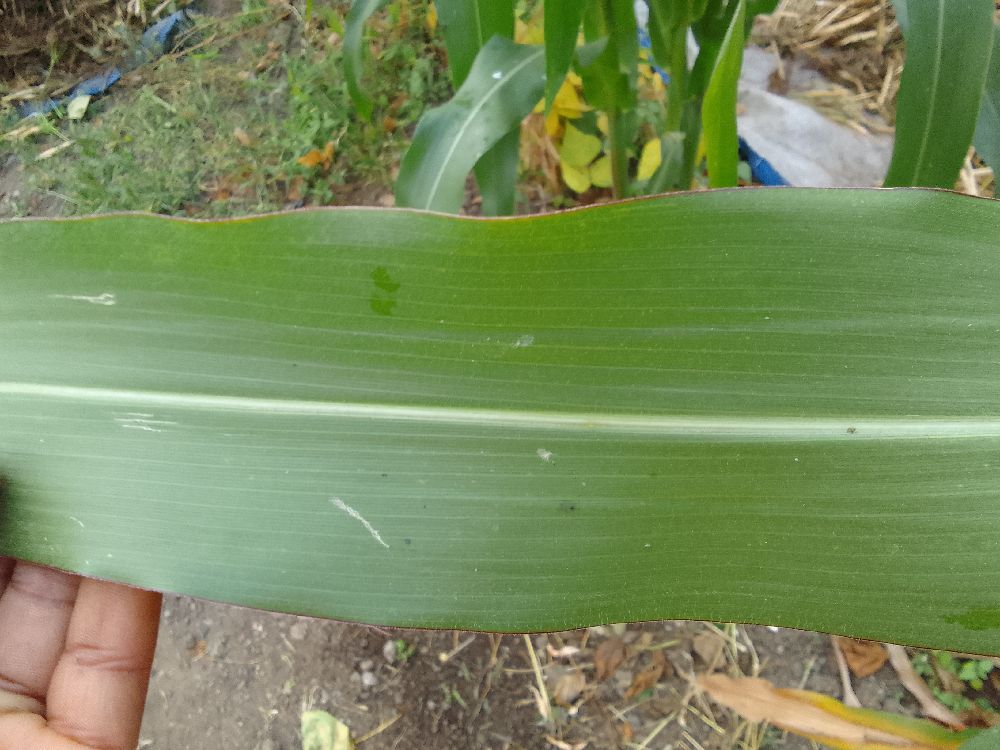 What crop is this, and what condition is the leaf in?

maize, healthy
